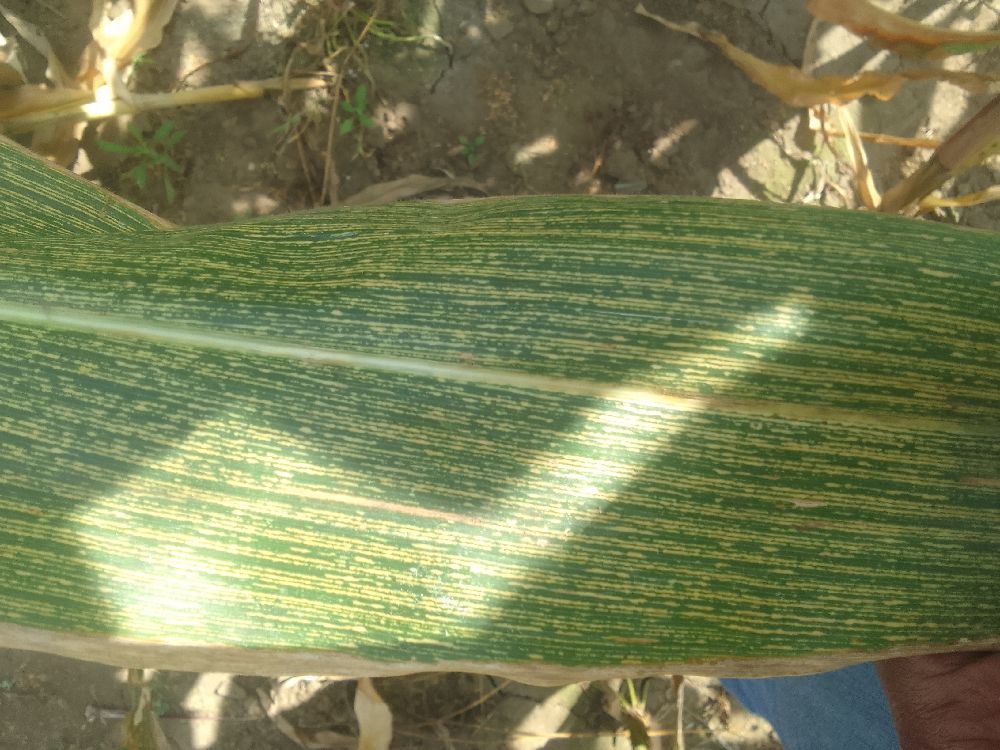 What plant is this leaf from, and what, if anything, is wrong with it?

maize, maize streak virus
